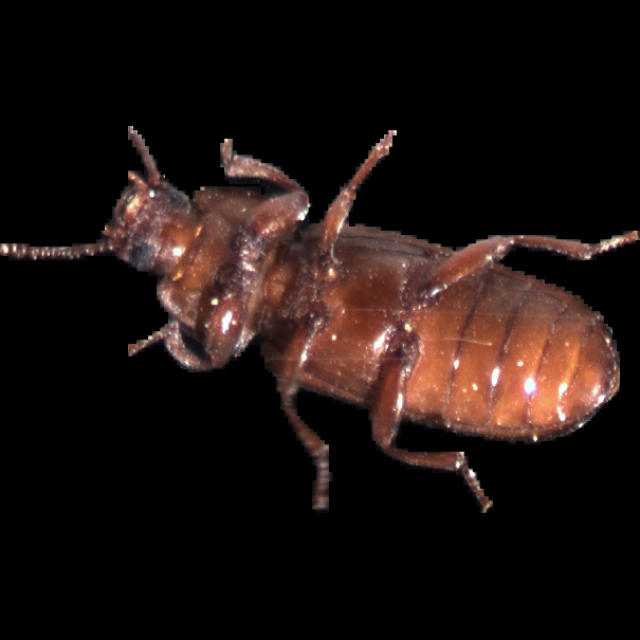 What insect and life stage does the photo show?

mealworm beetle
